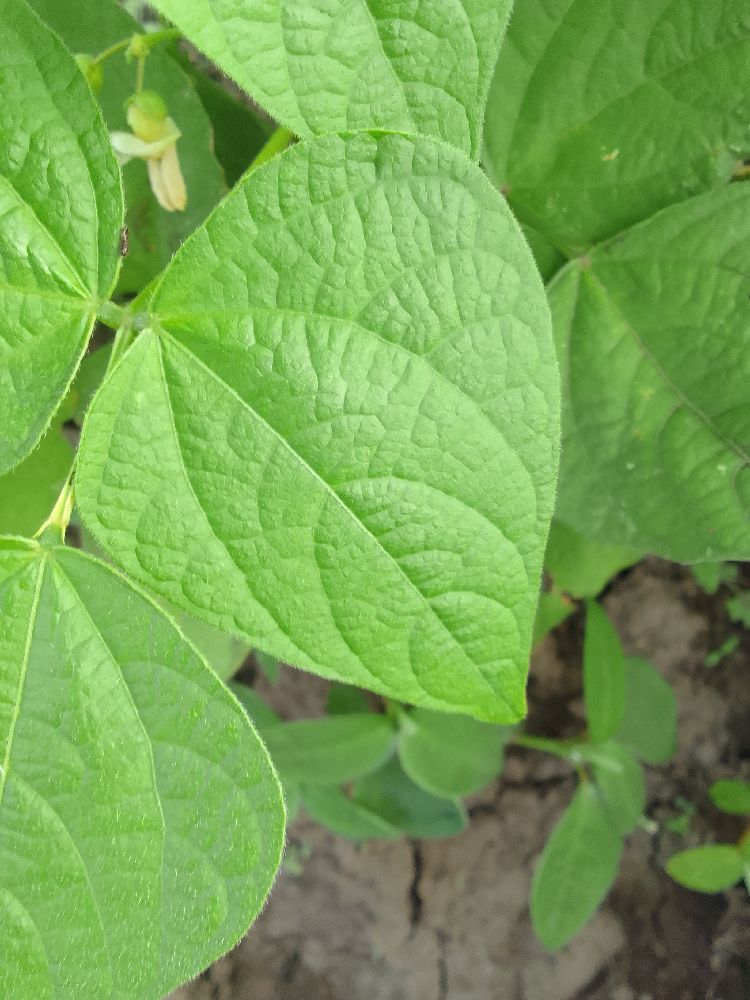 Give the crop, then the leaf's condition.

common bean, healthy
